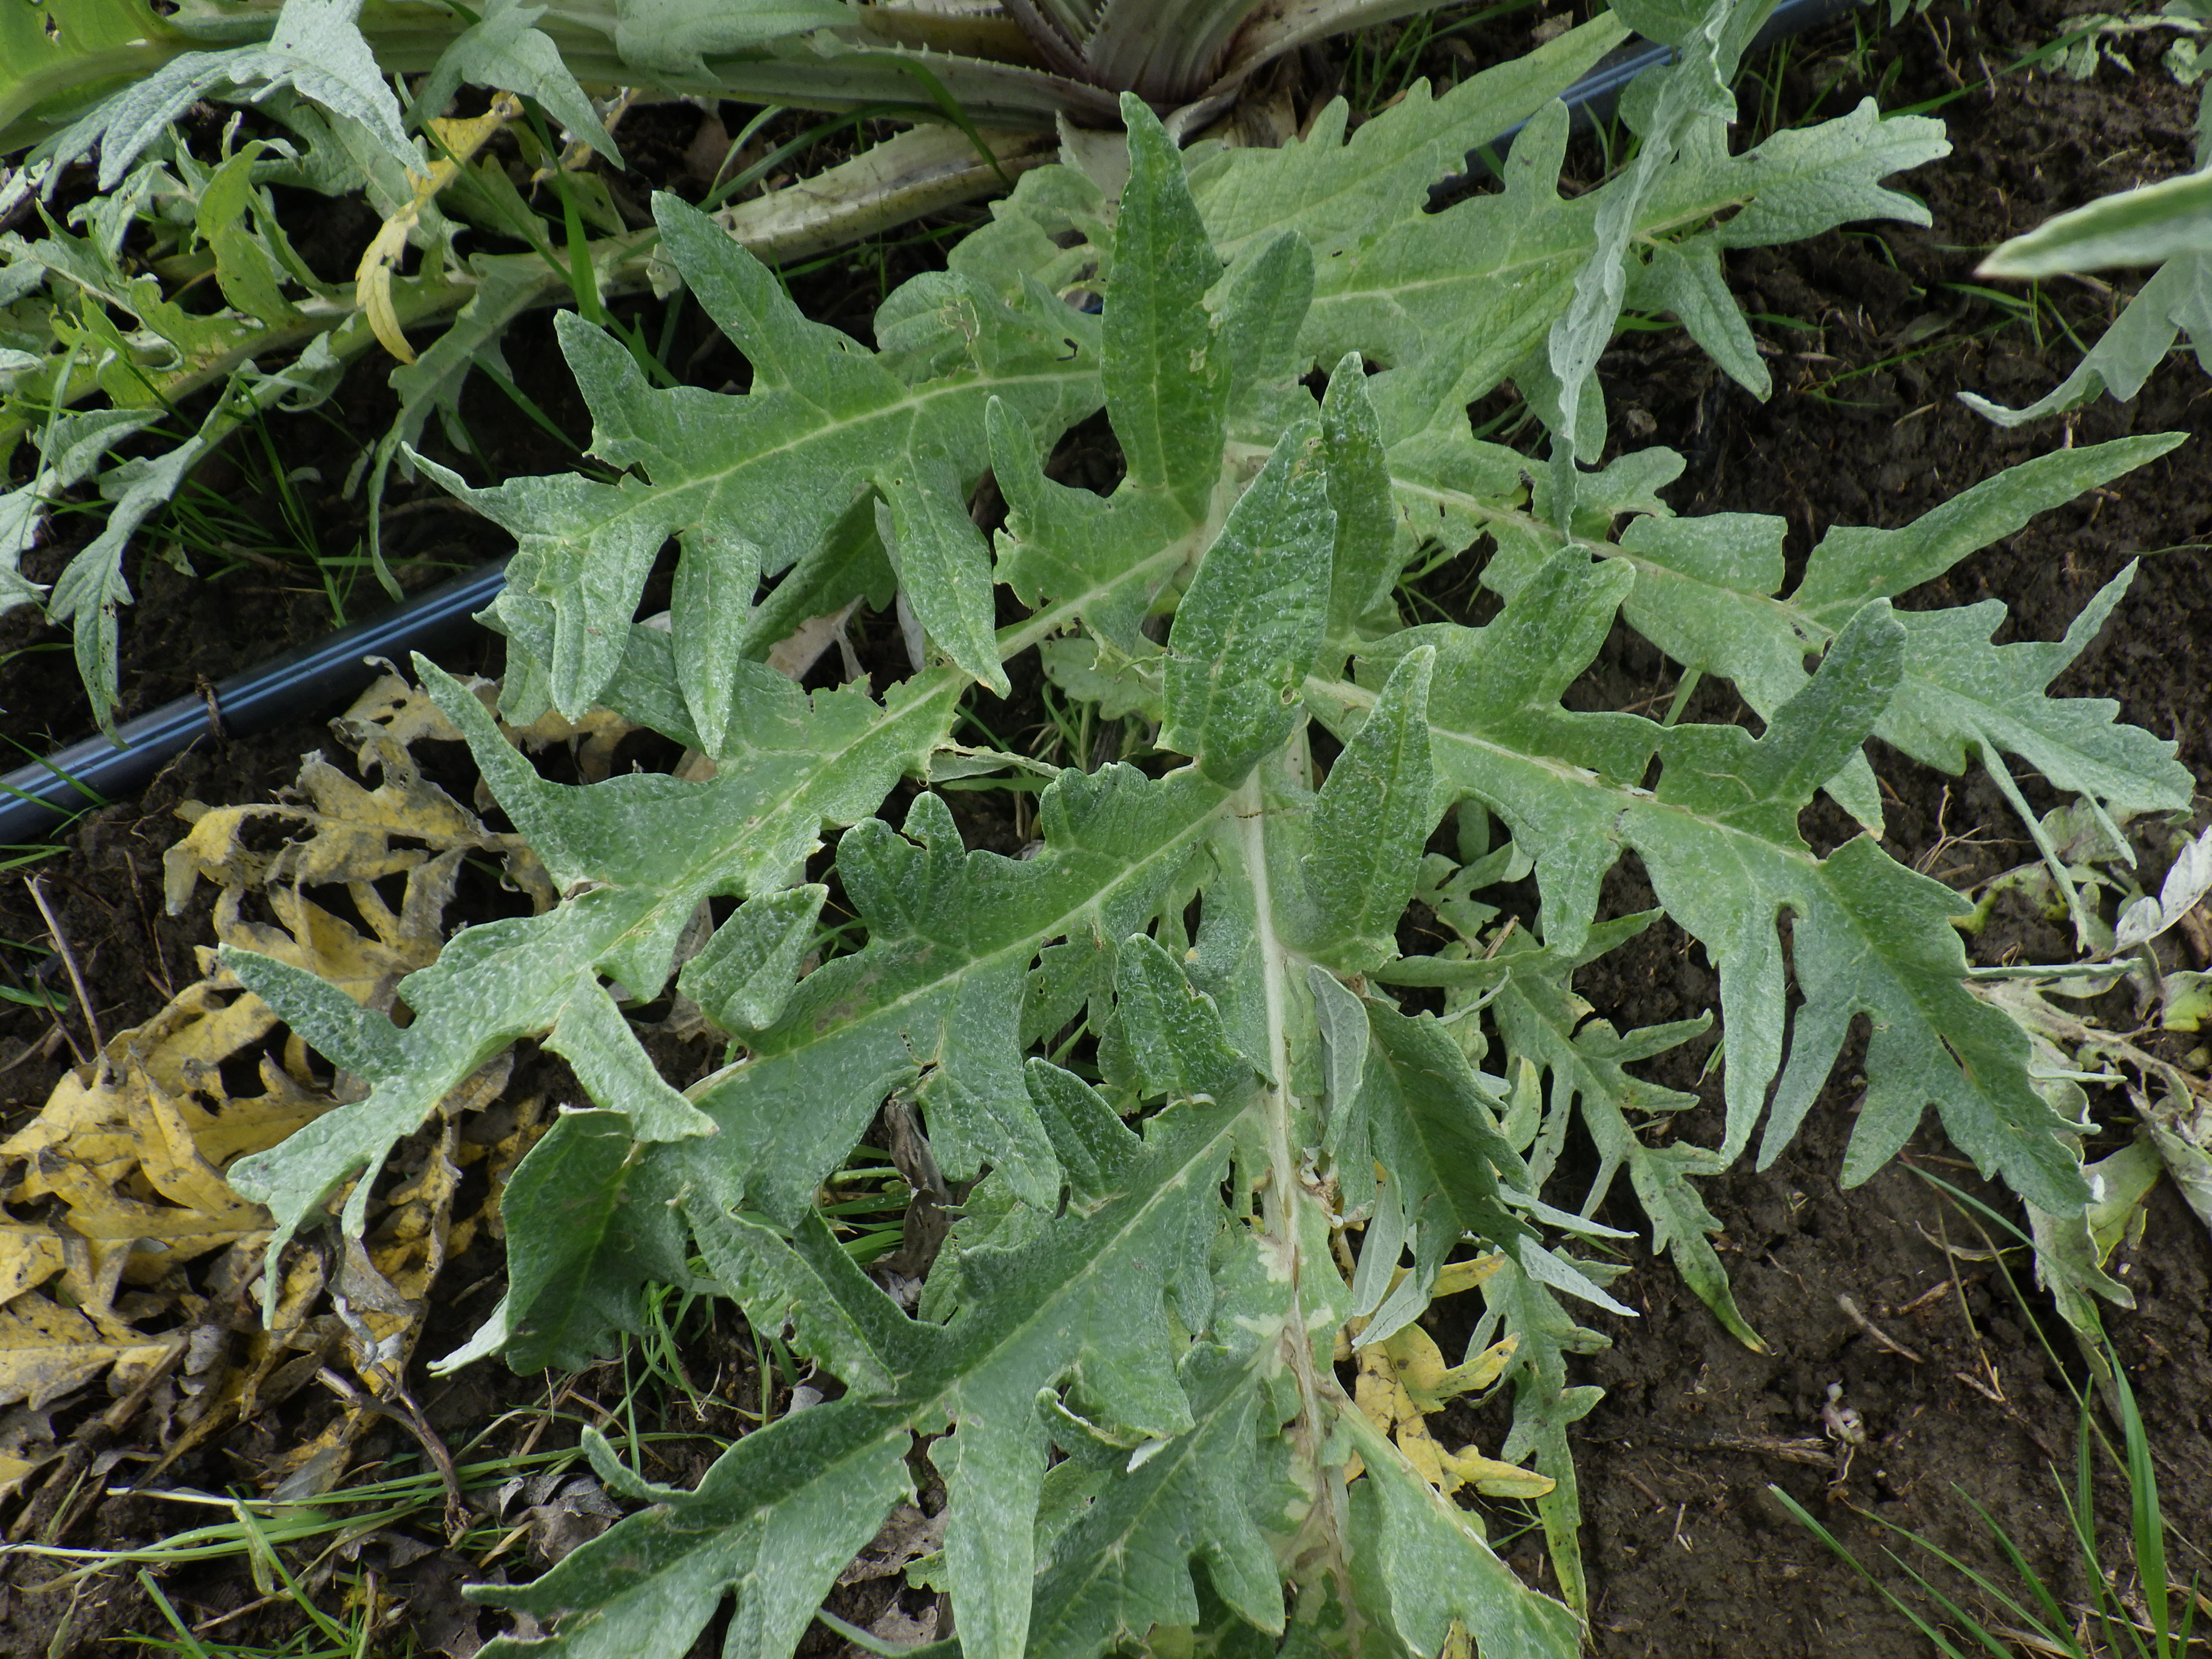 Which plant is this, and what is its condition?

artichoke, downy mildew, phytophagous
